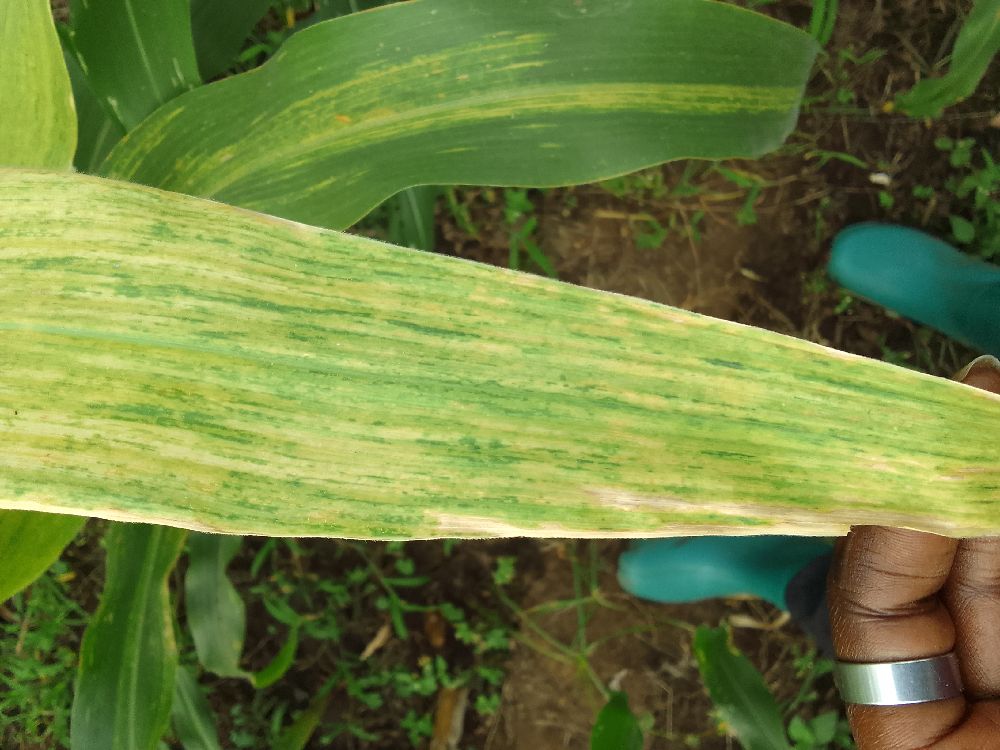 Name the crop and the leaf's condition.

maize, maize lethal necrosis
